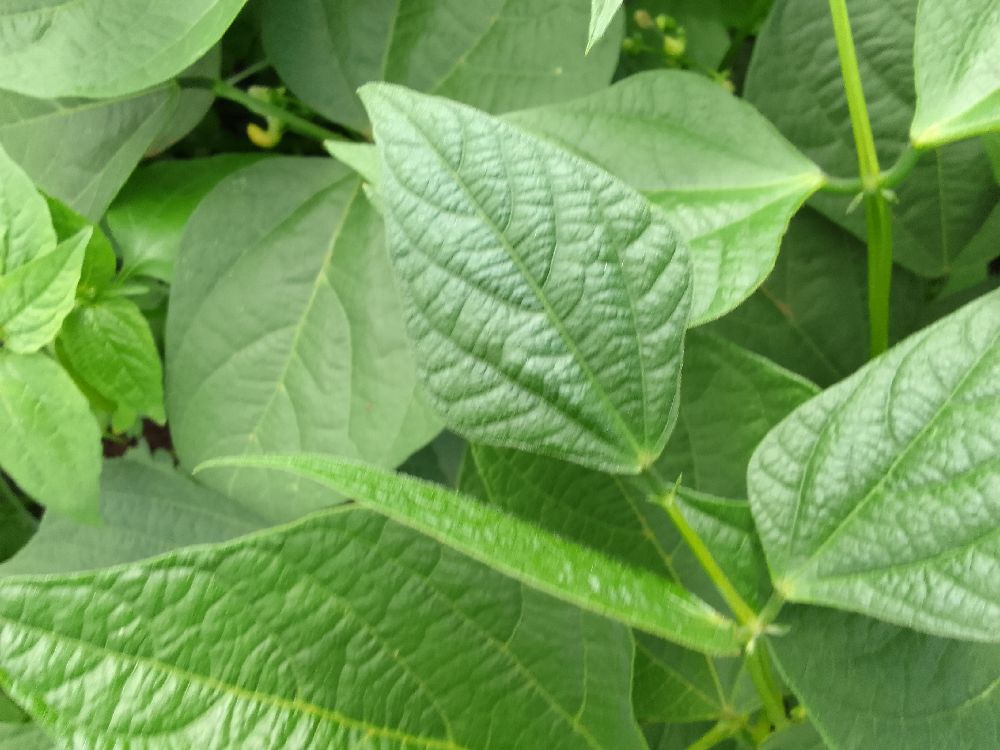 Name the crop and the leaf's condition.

common bean, healthy
